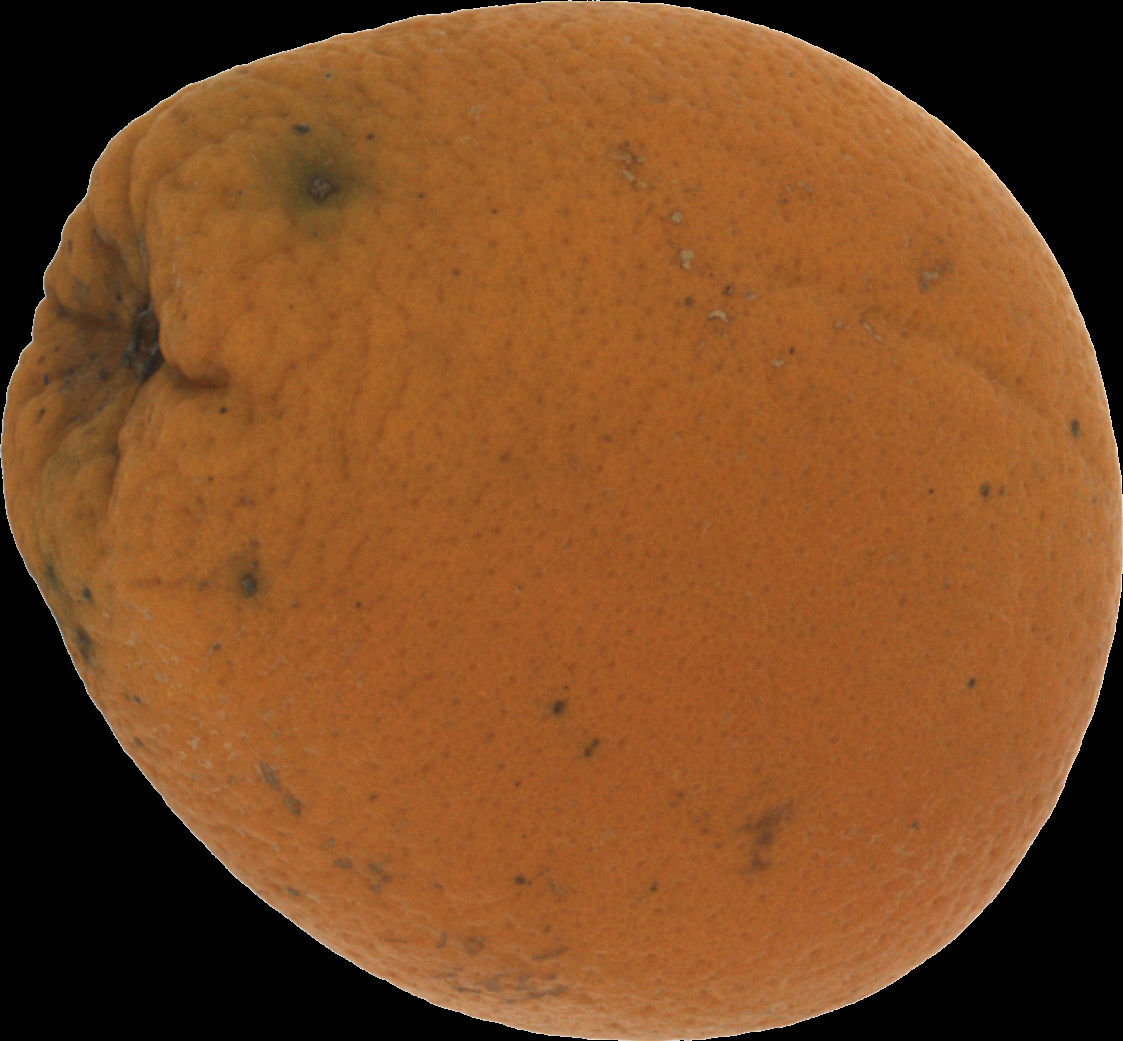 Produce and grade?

orange, bad
